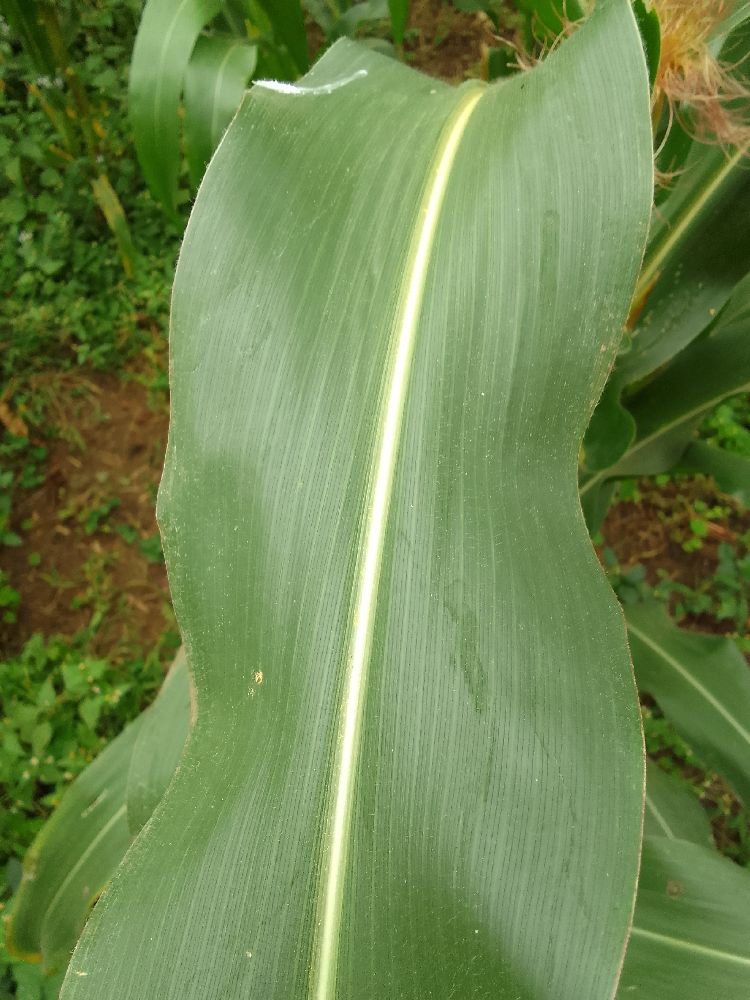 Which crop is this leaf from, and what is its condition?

maize, healthy
